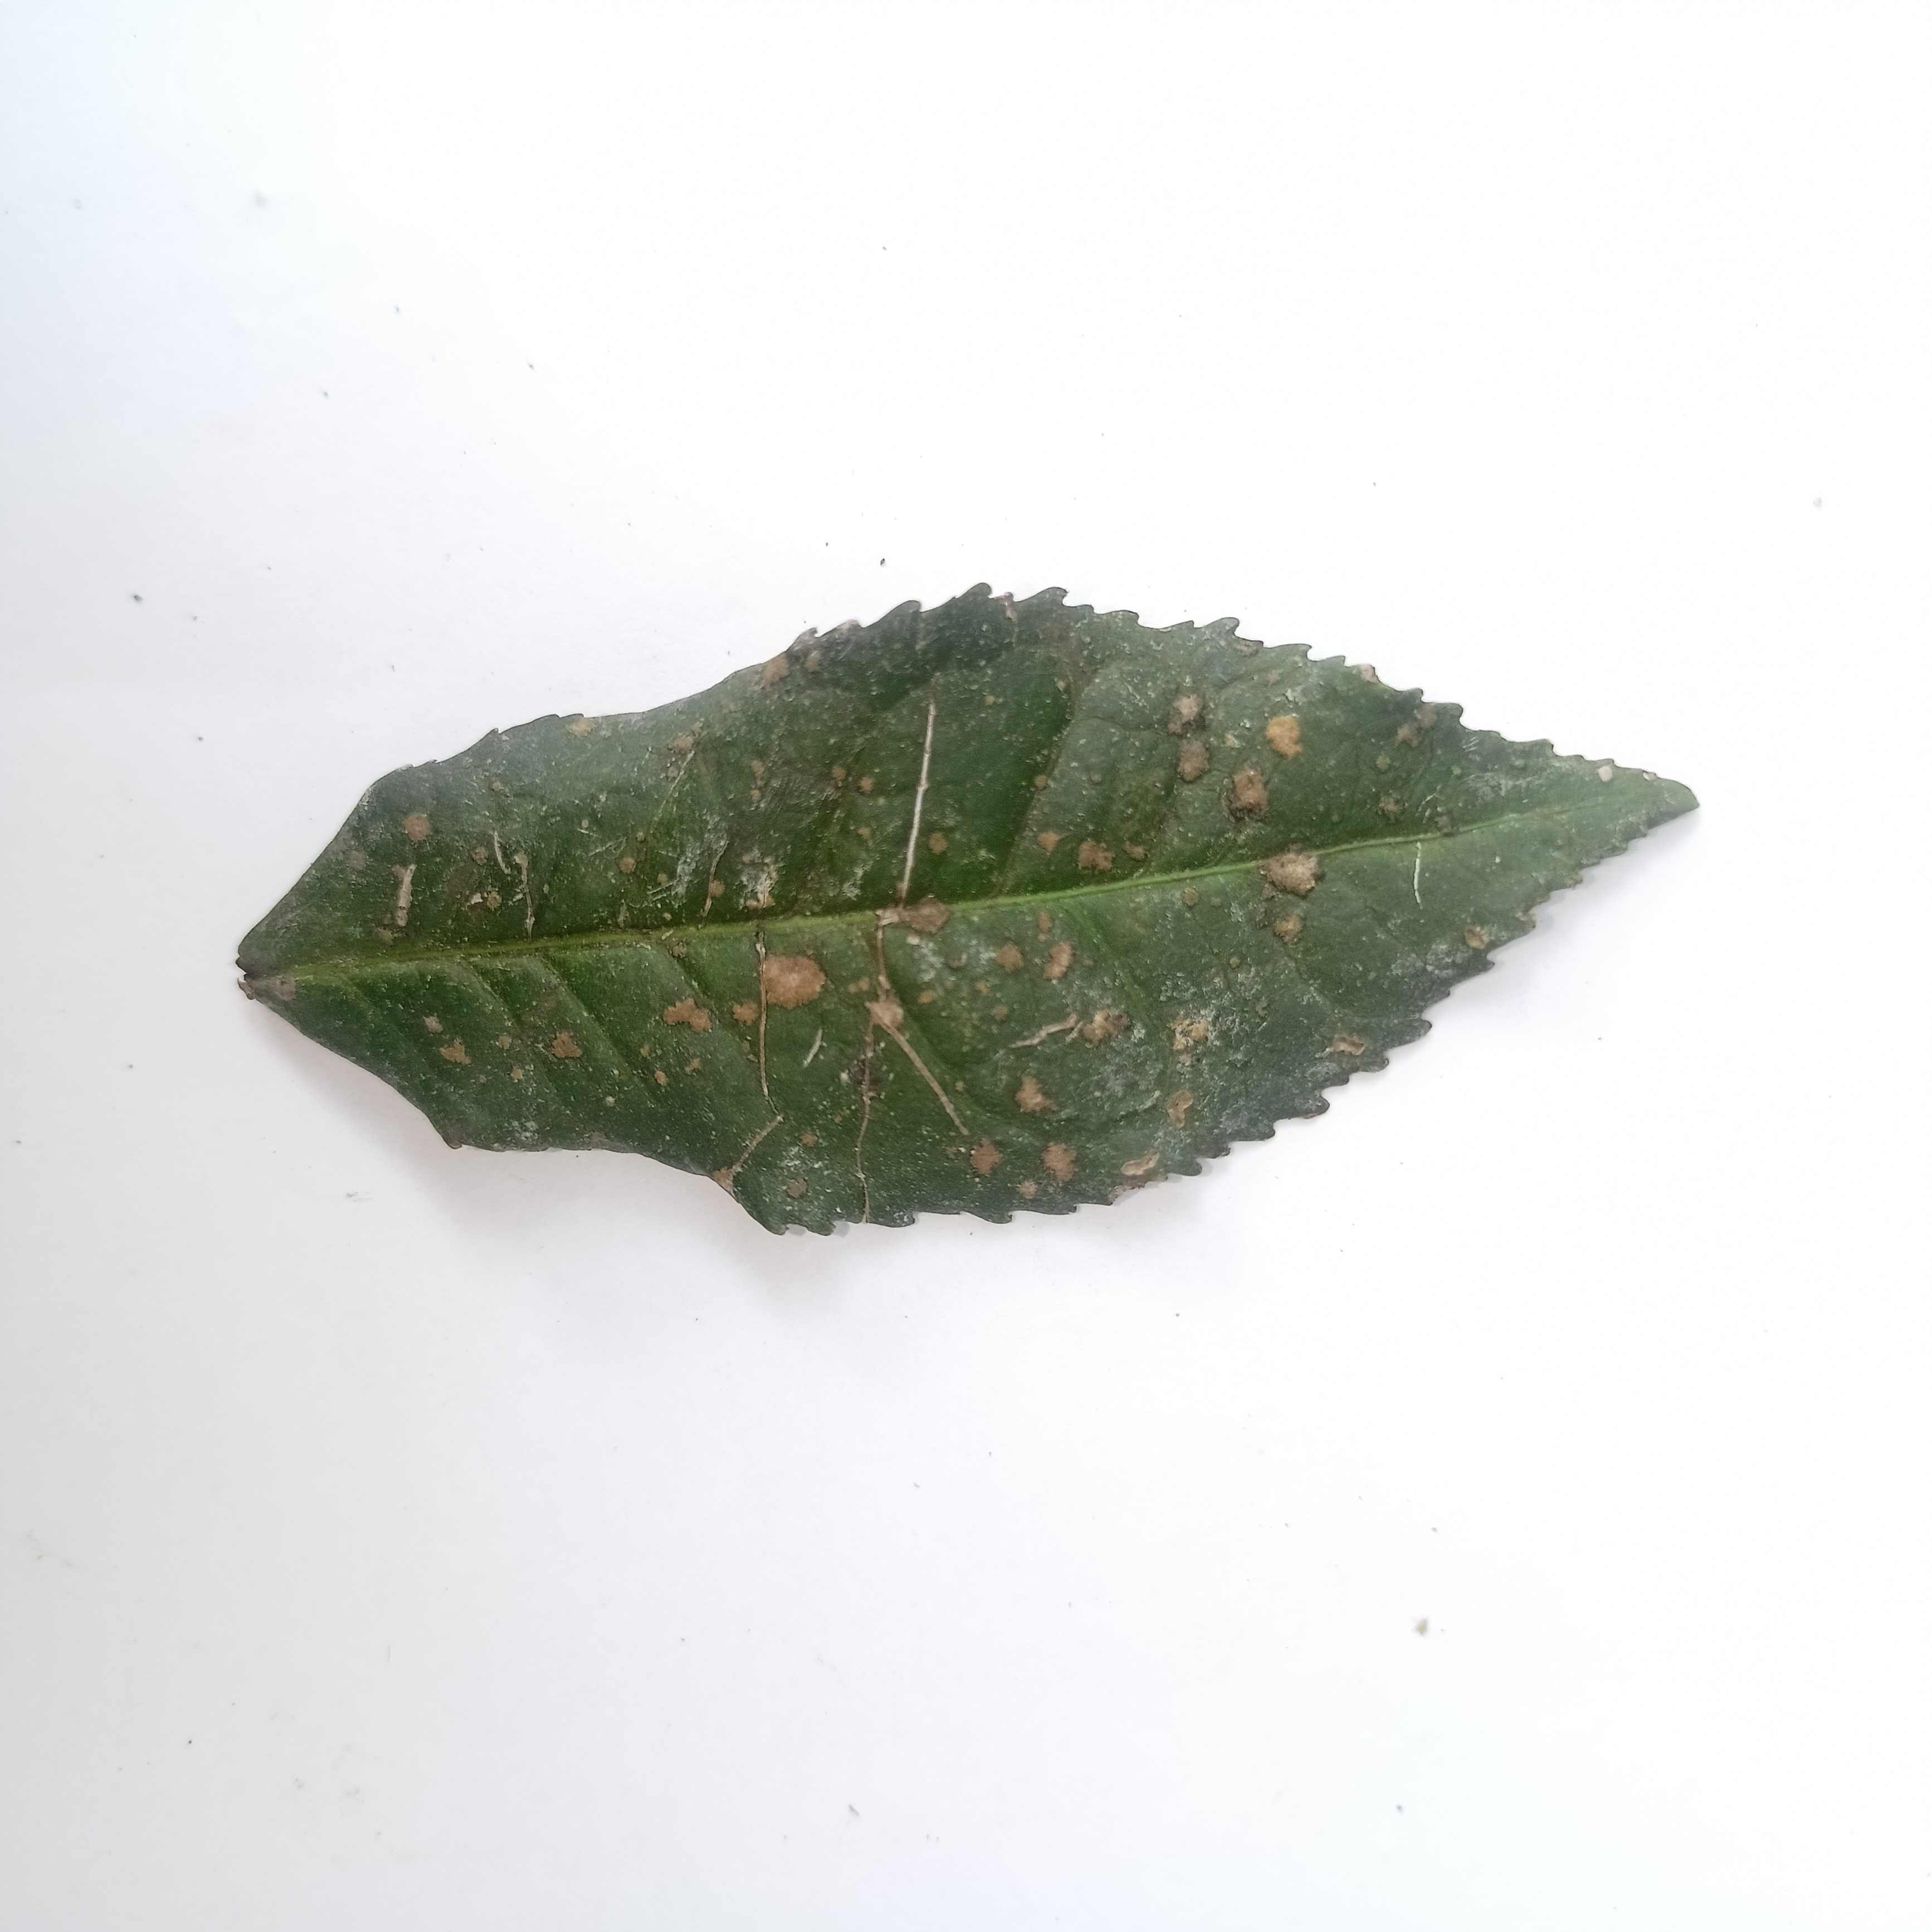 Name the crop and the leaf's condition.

tea, algal leaf
